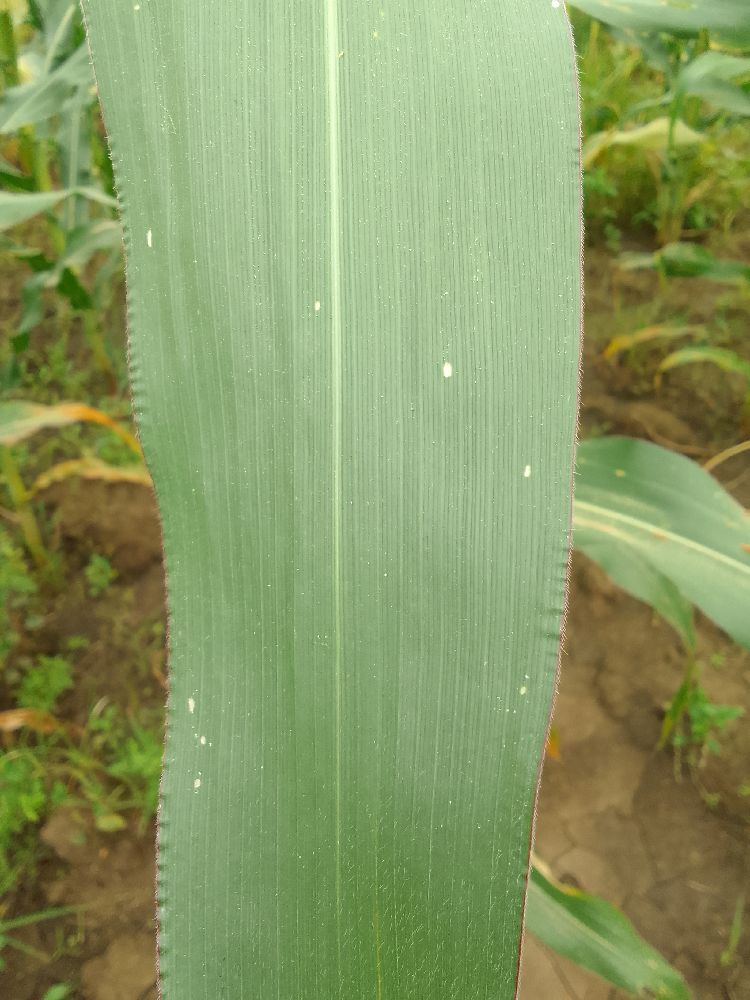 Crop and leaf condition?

maize, healthy
